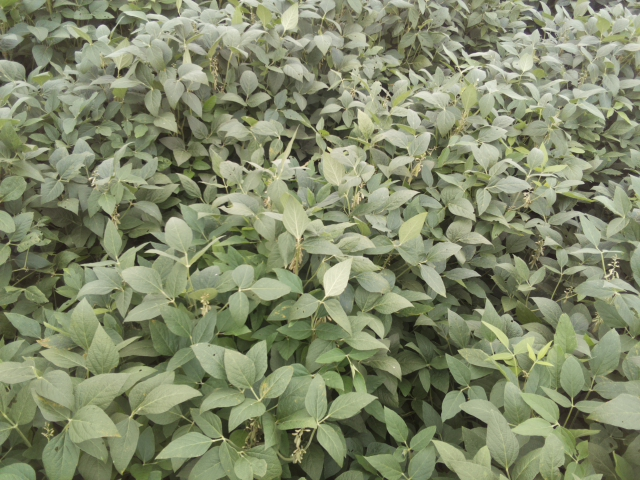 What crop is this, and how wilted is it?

soybean, leaflets folding inward at secondary pulvinus with no turgor loss in leaflets or petioles
